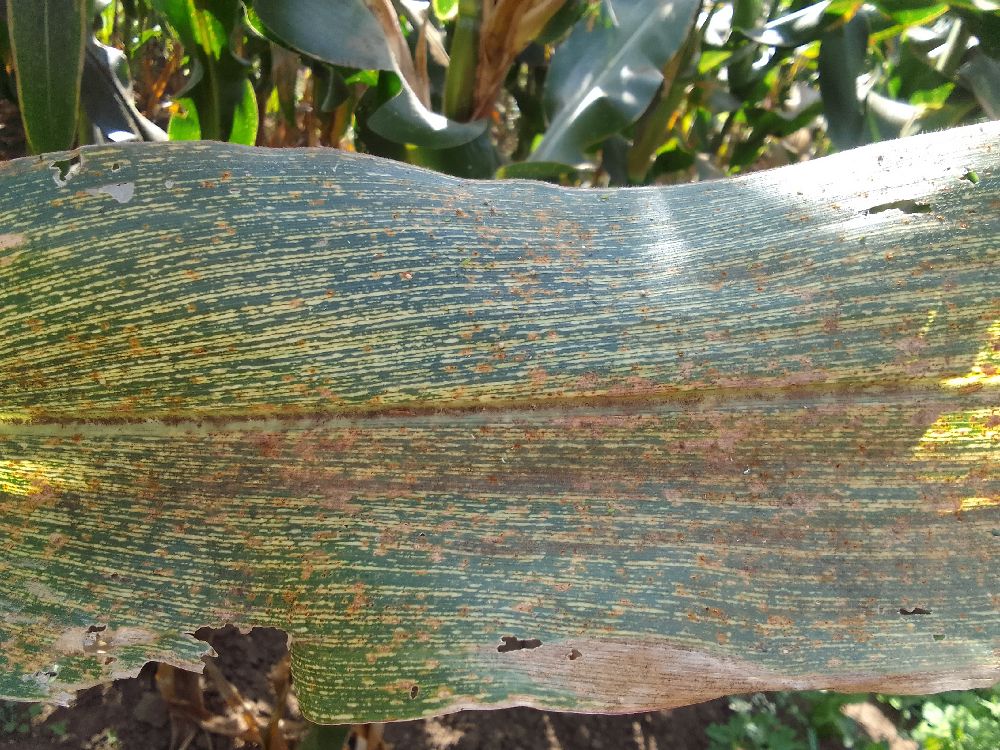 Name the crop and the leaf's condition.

maize, maize streak virus
